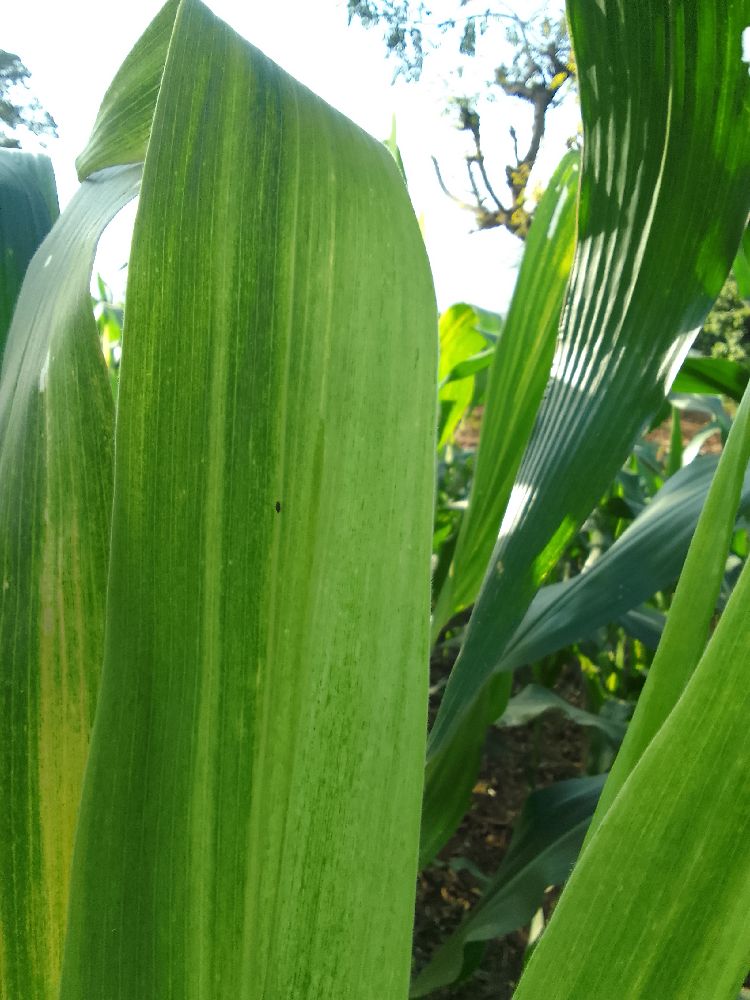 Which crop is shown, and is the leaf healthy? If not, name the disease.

maize, maize lethal necrosis
